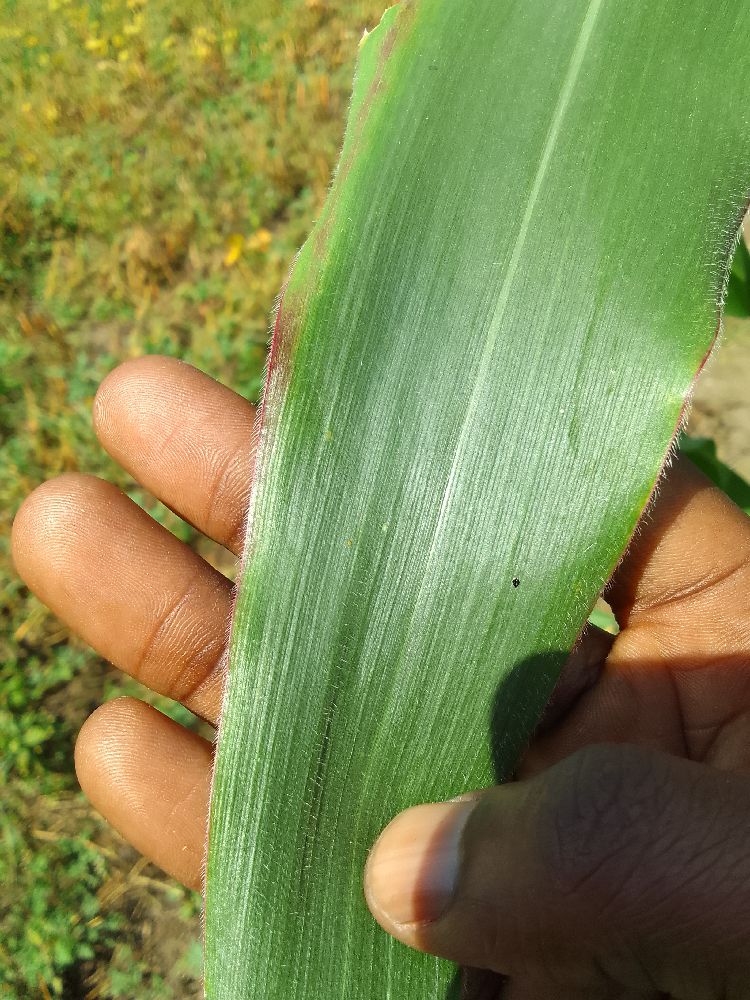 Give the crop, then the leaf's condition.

maize, healthy
